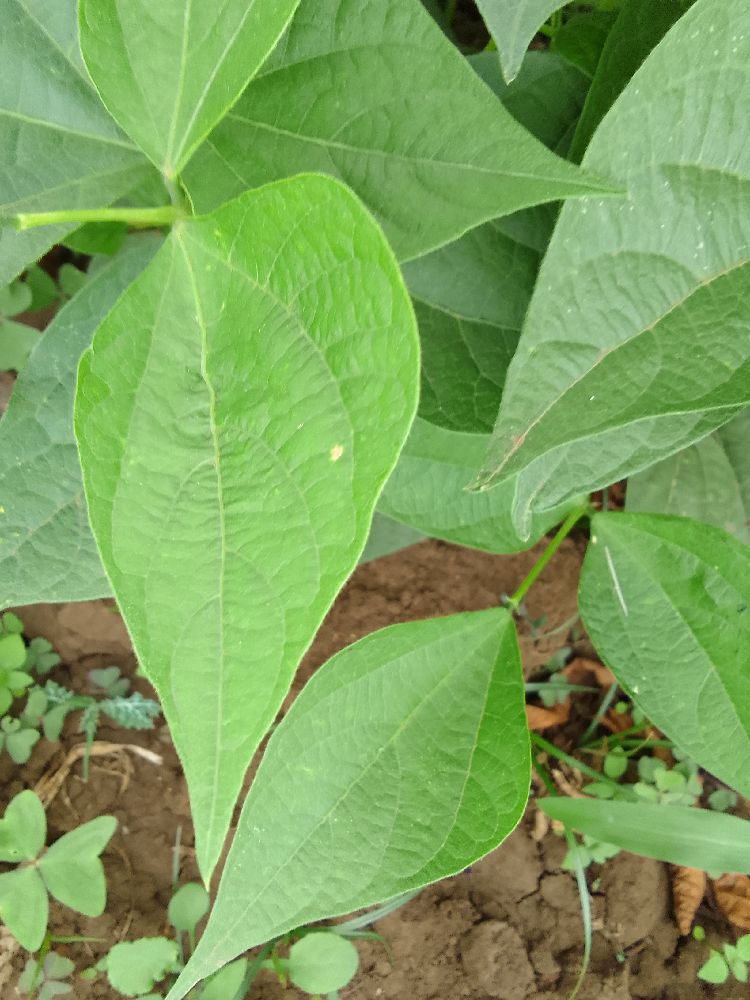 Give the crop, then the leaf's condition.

common bean, healthy
